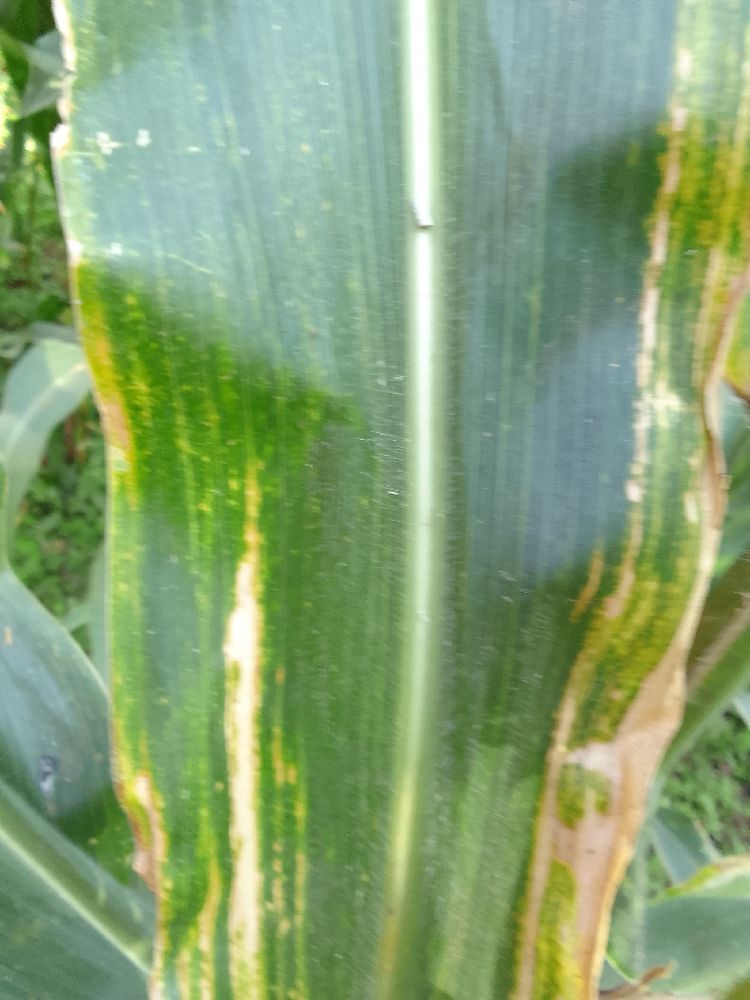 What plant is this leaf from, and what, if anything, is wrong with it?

maize, maize lethal necrosis
